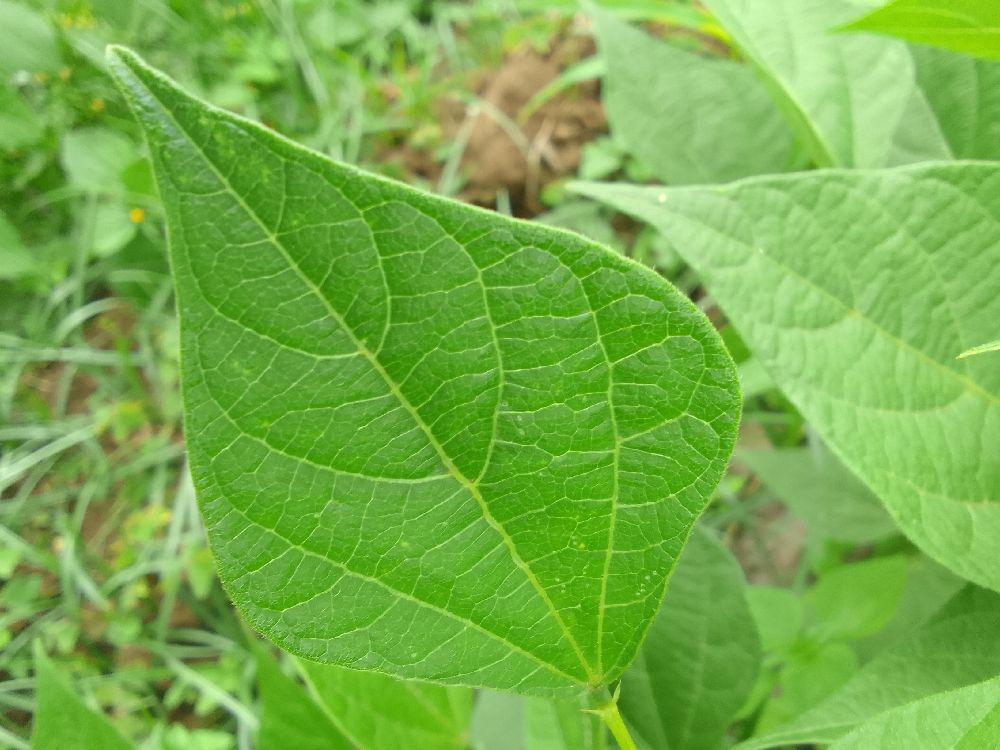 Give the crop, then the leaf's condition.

common bean, healthy
